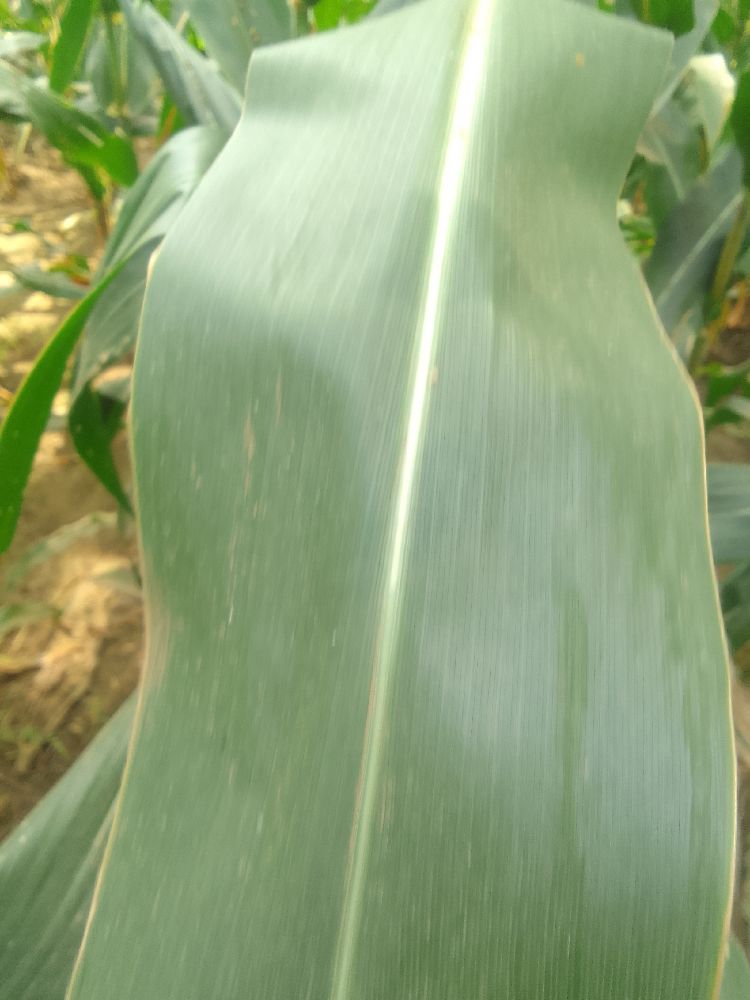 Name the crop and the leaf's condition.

maize, healthy
